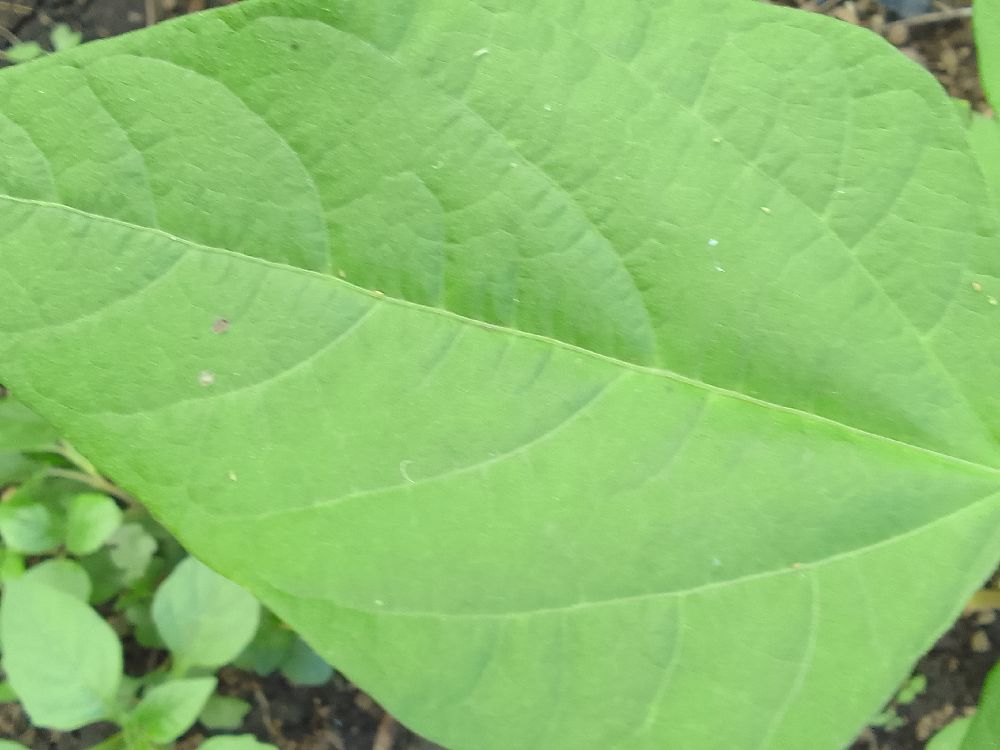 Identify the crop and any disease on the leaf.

common bean, healthy
